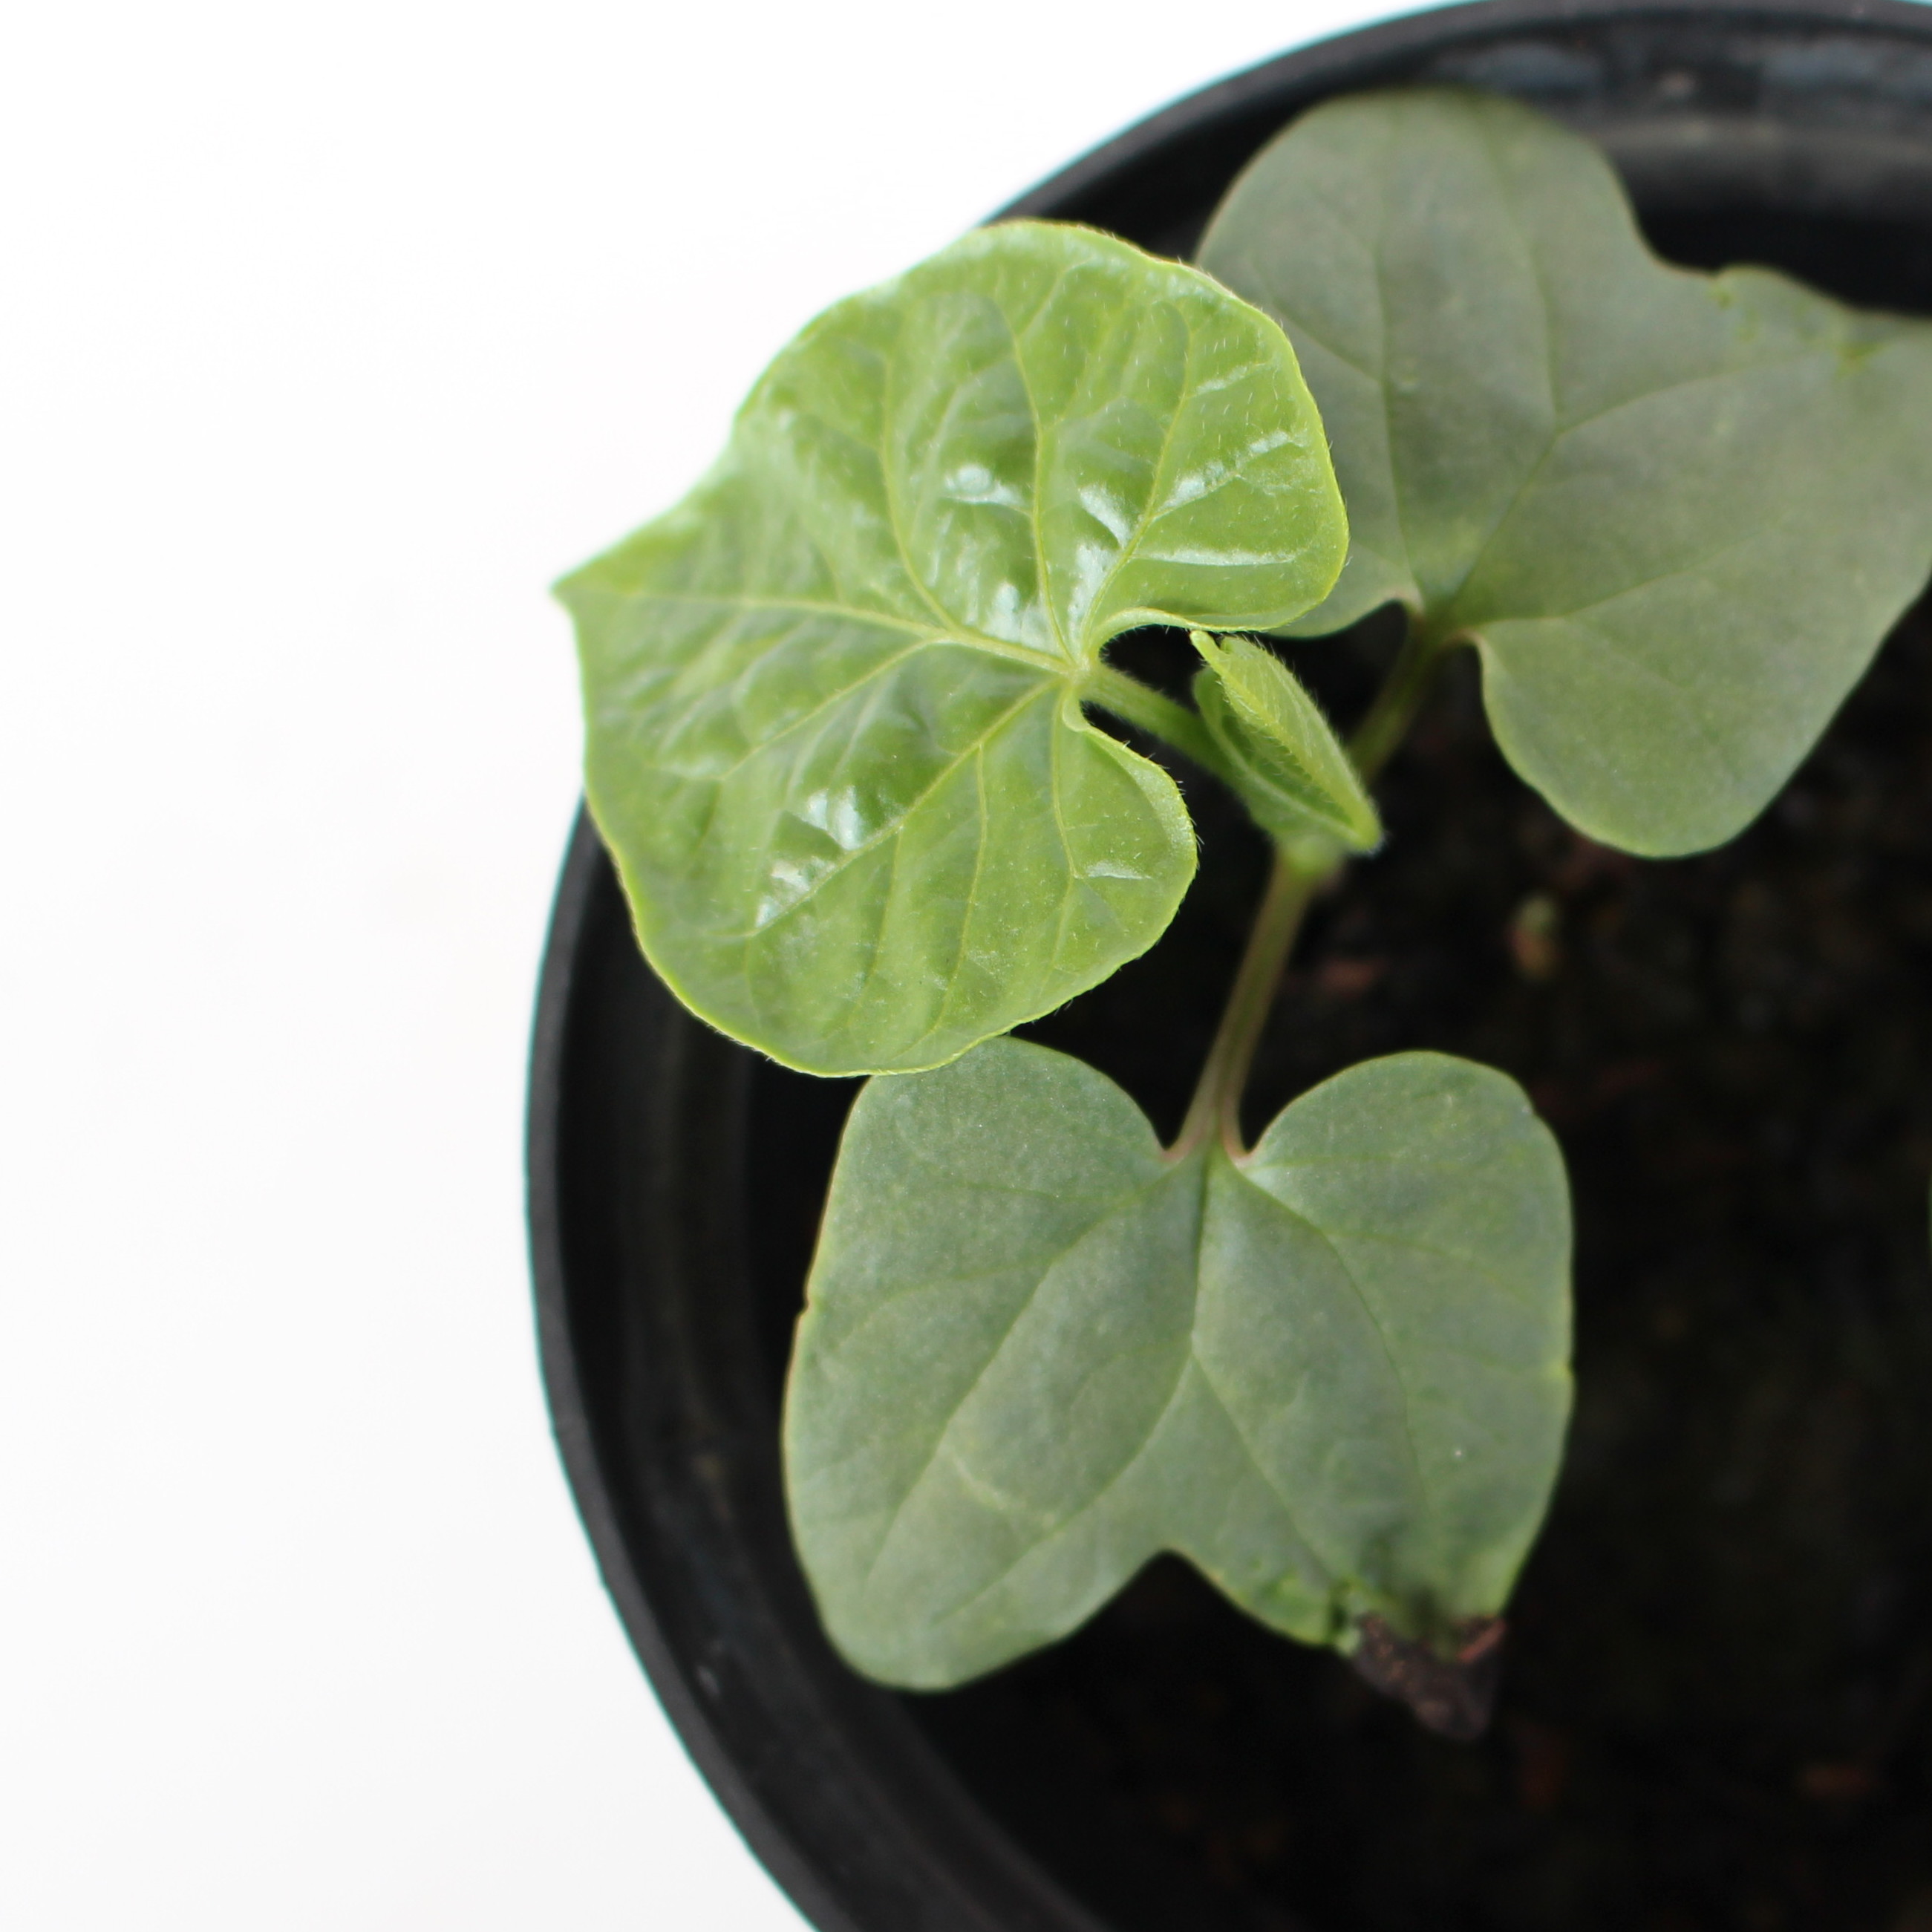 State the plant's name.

Convolvulus arvensis
